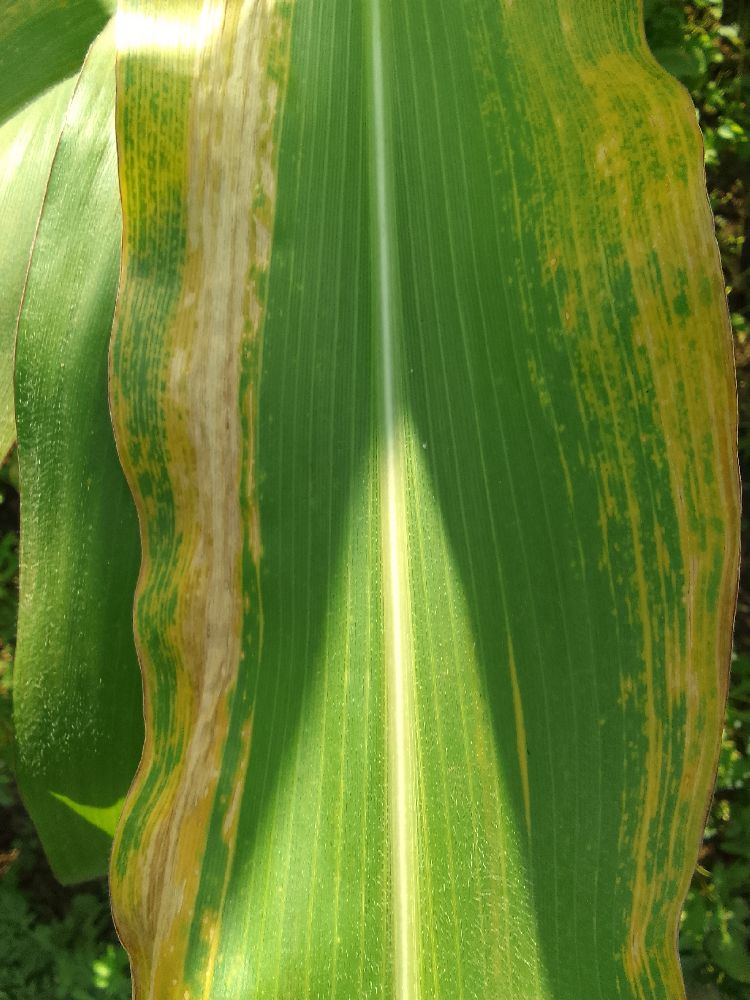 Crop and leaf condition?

maize, maize lethal necrosis
